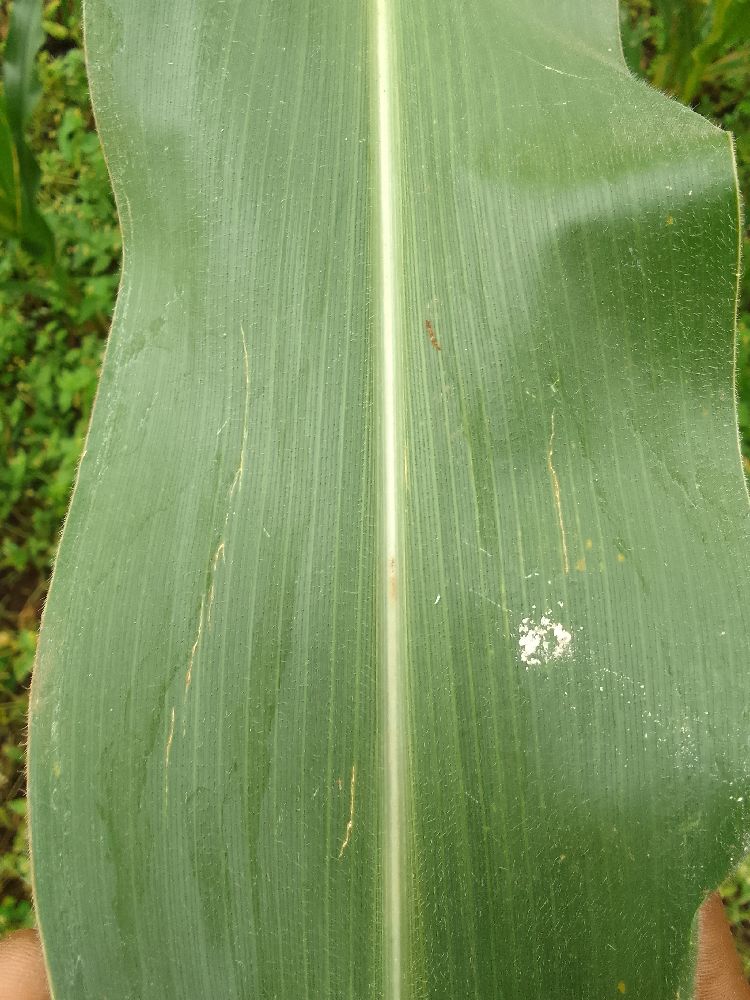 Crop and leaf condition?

maize, healthy
